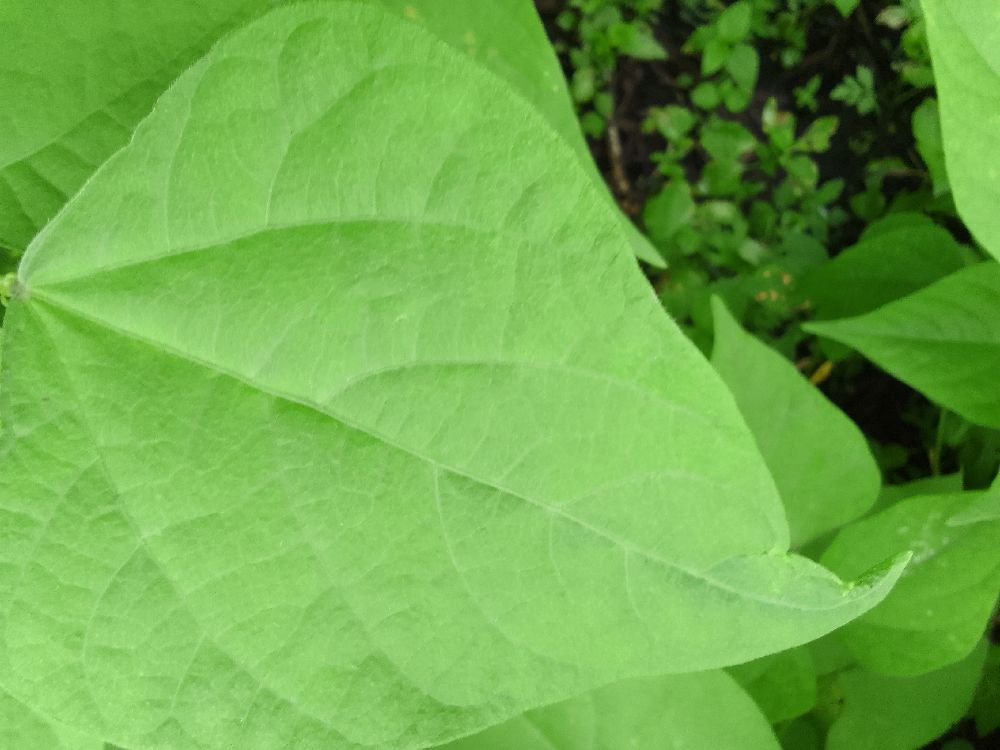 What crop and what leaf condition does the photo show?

common bean, healthy
